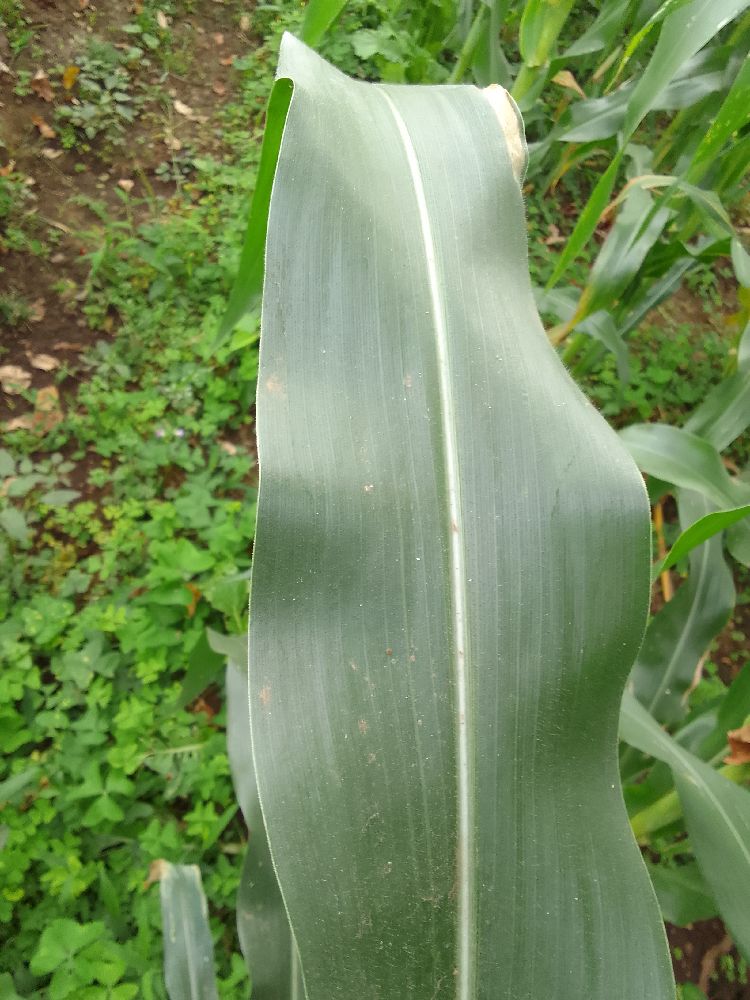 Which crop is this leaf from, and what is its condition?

maize, healthy
